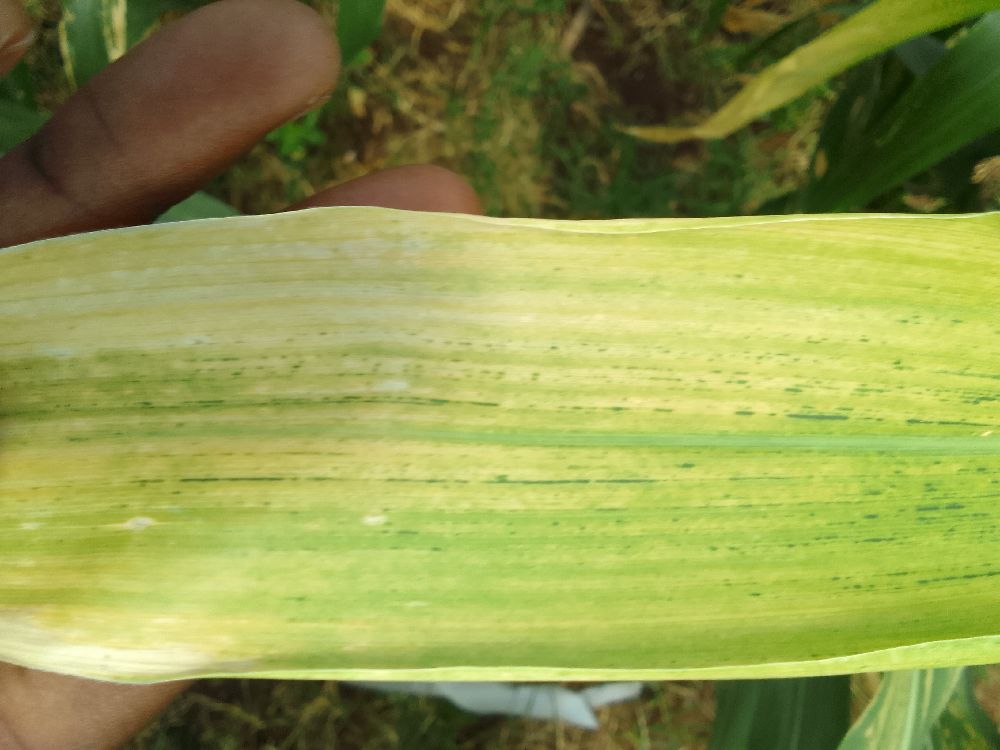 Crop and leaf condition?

maize, maize lethal necrosis
